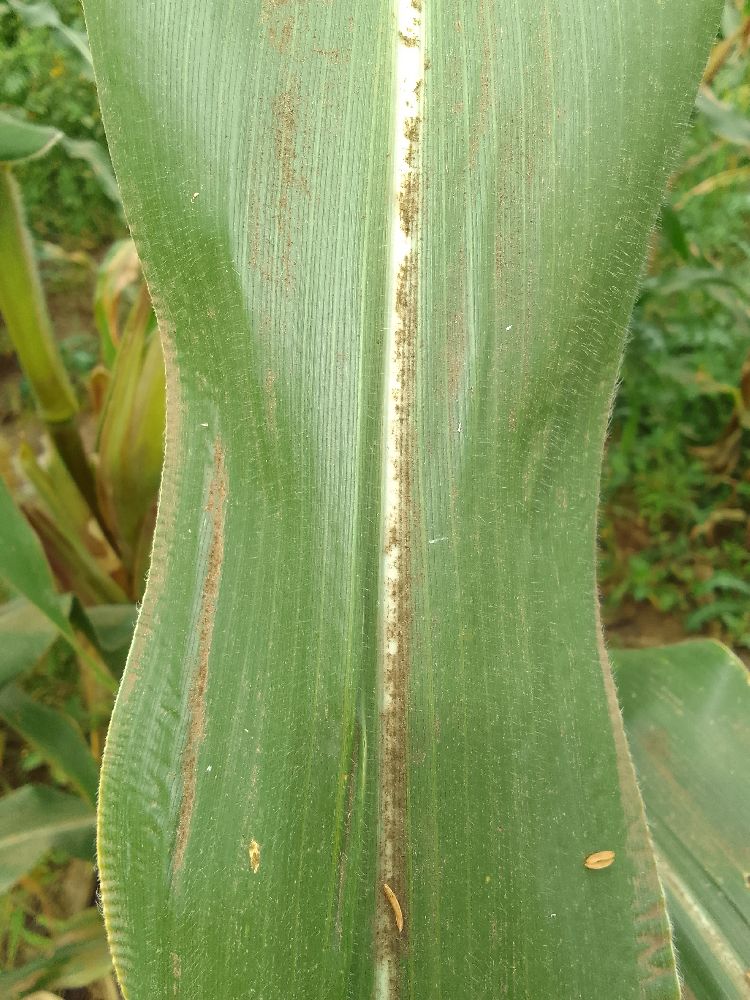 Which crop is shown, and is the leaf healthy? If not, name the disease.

maize, healthy
